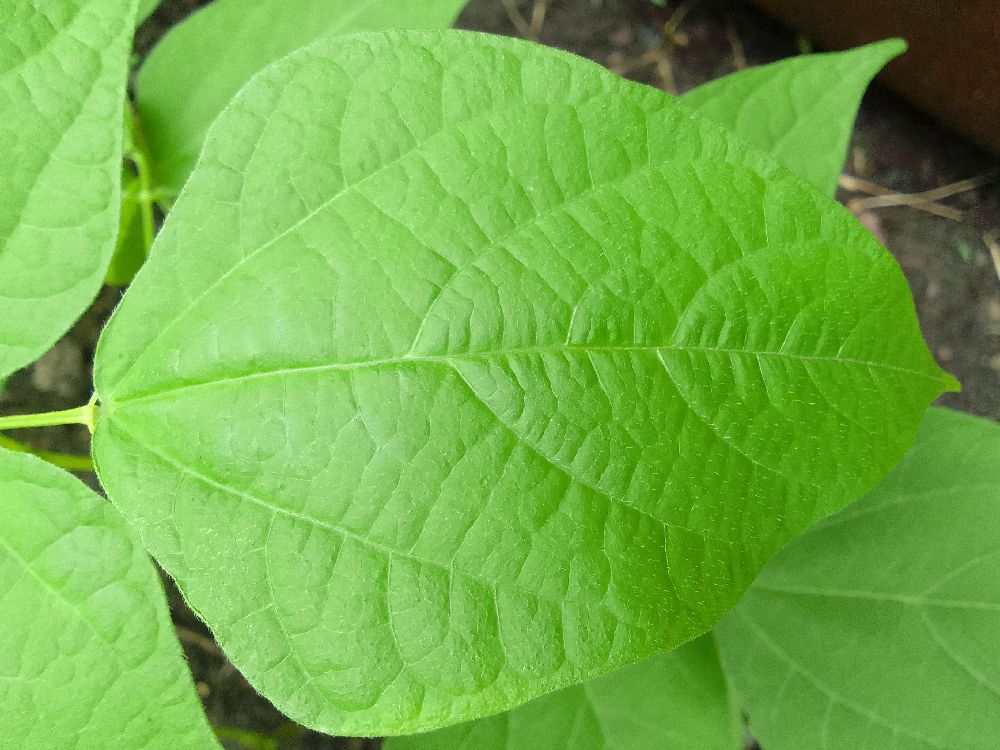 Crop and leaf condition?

common bean, healthy
